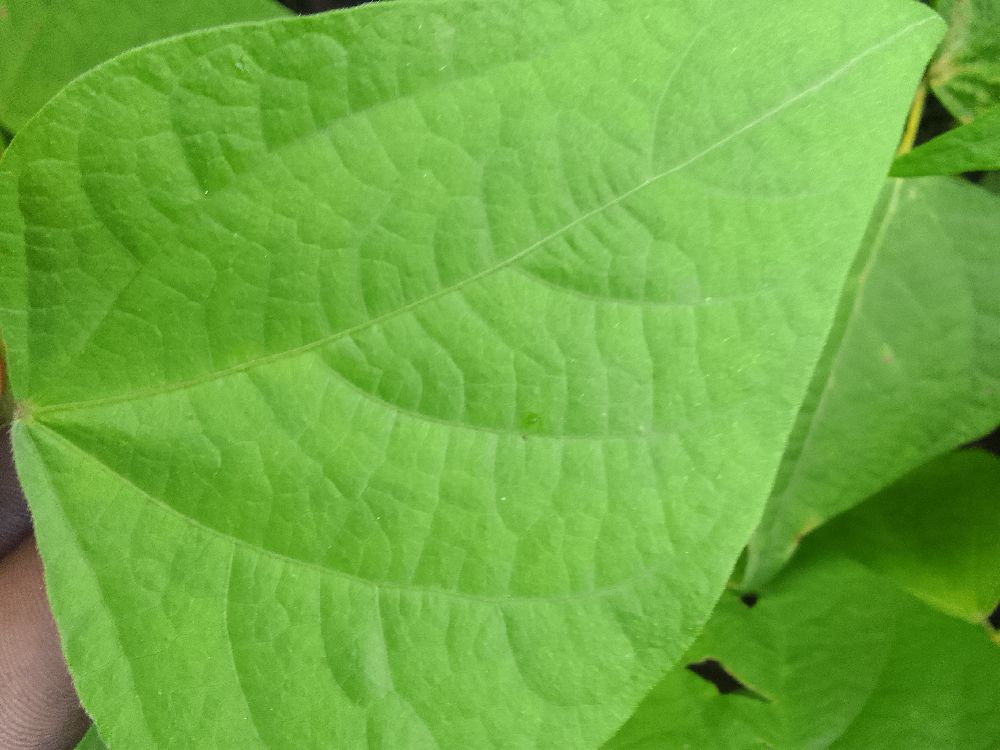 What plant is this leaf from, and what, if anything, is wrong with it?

common bean, healthy
